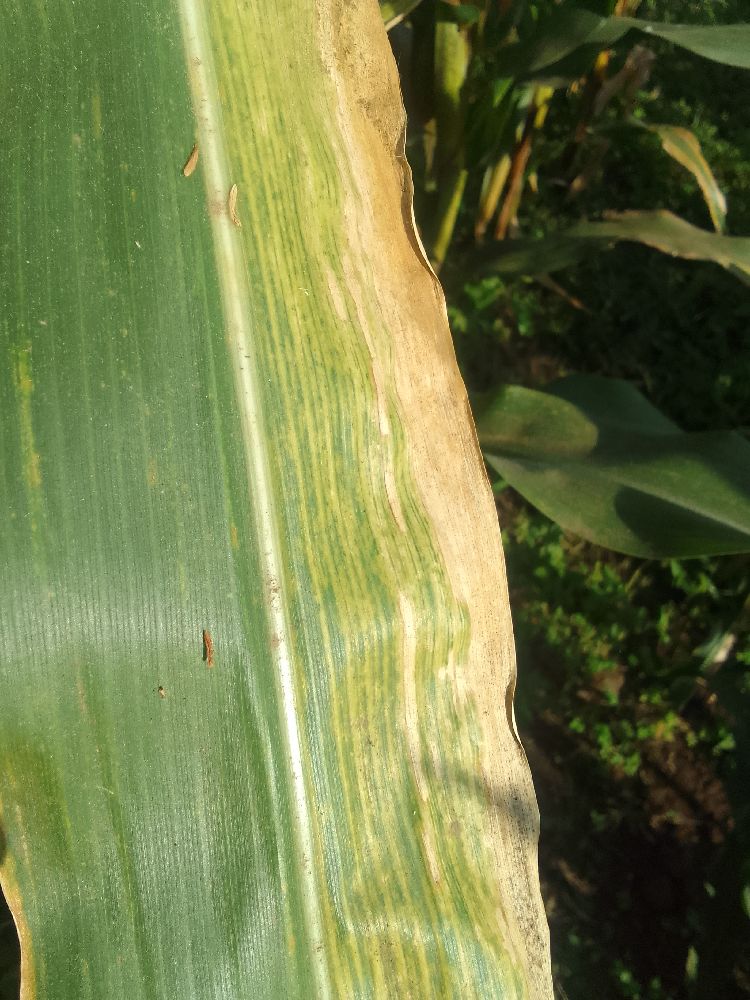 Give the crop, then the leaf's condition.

maize, maize lethal necrosis
